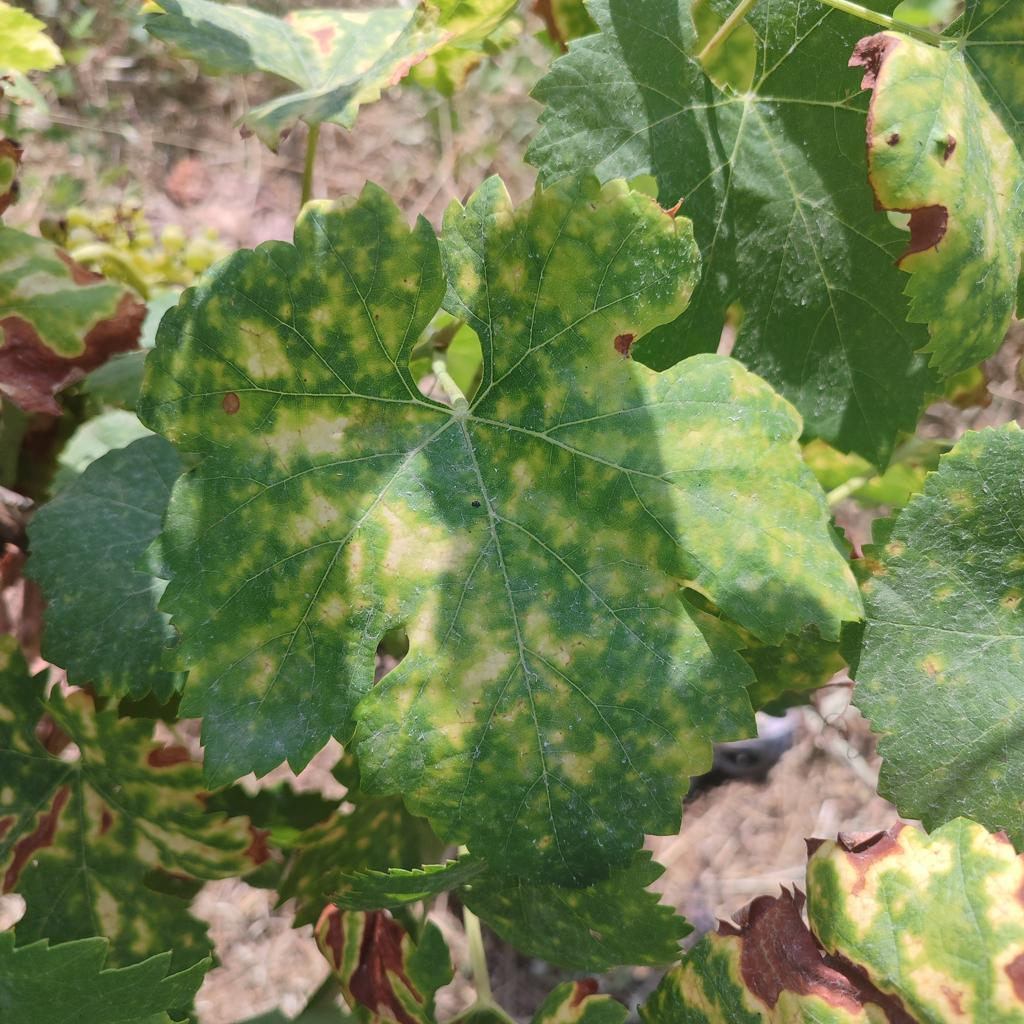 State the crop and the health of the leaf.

grapevine, esca complex
